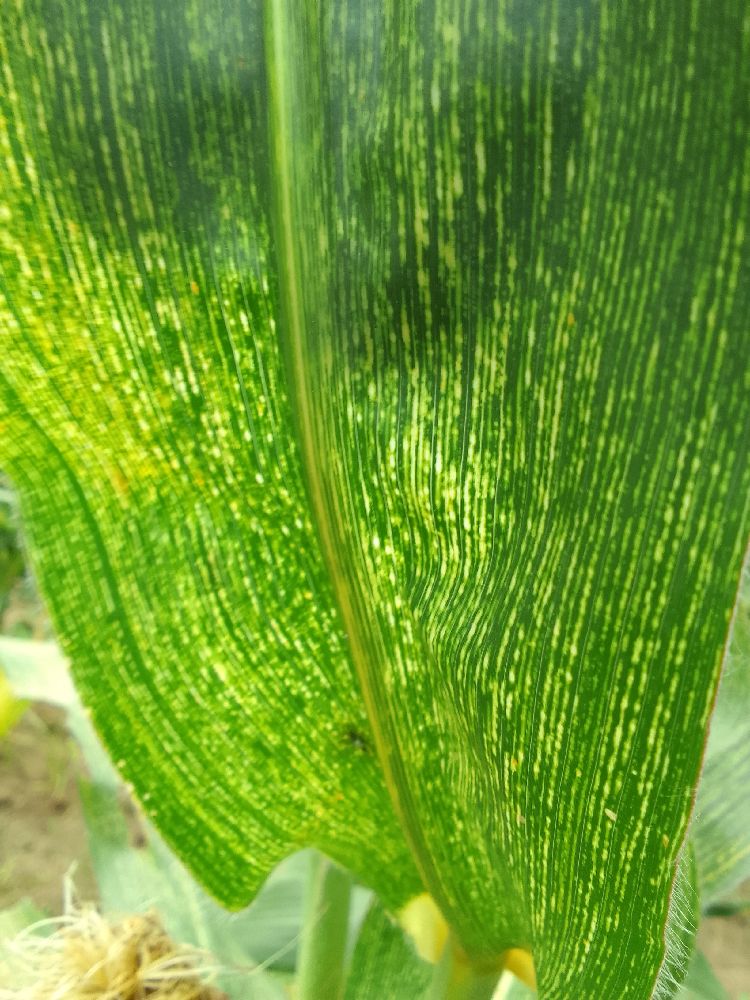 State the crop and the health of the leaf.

maize, maize streak virus
